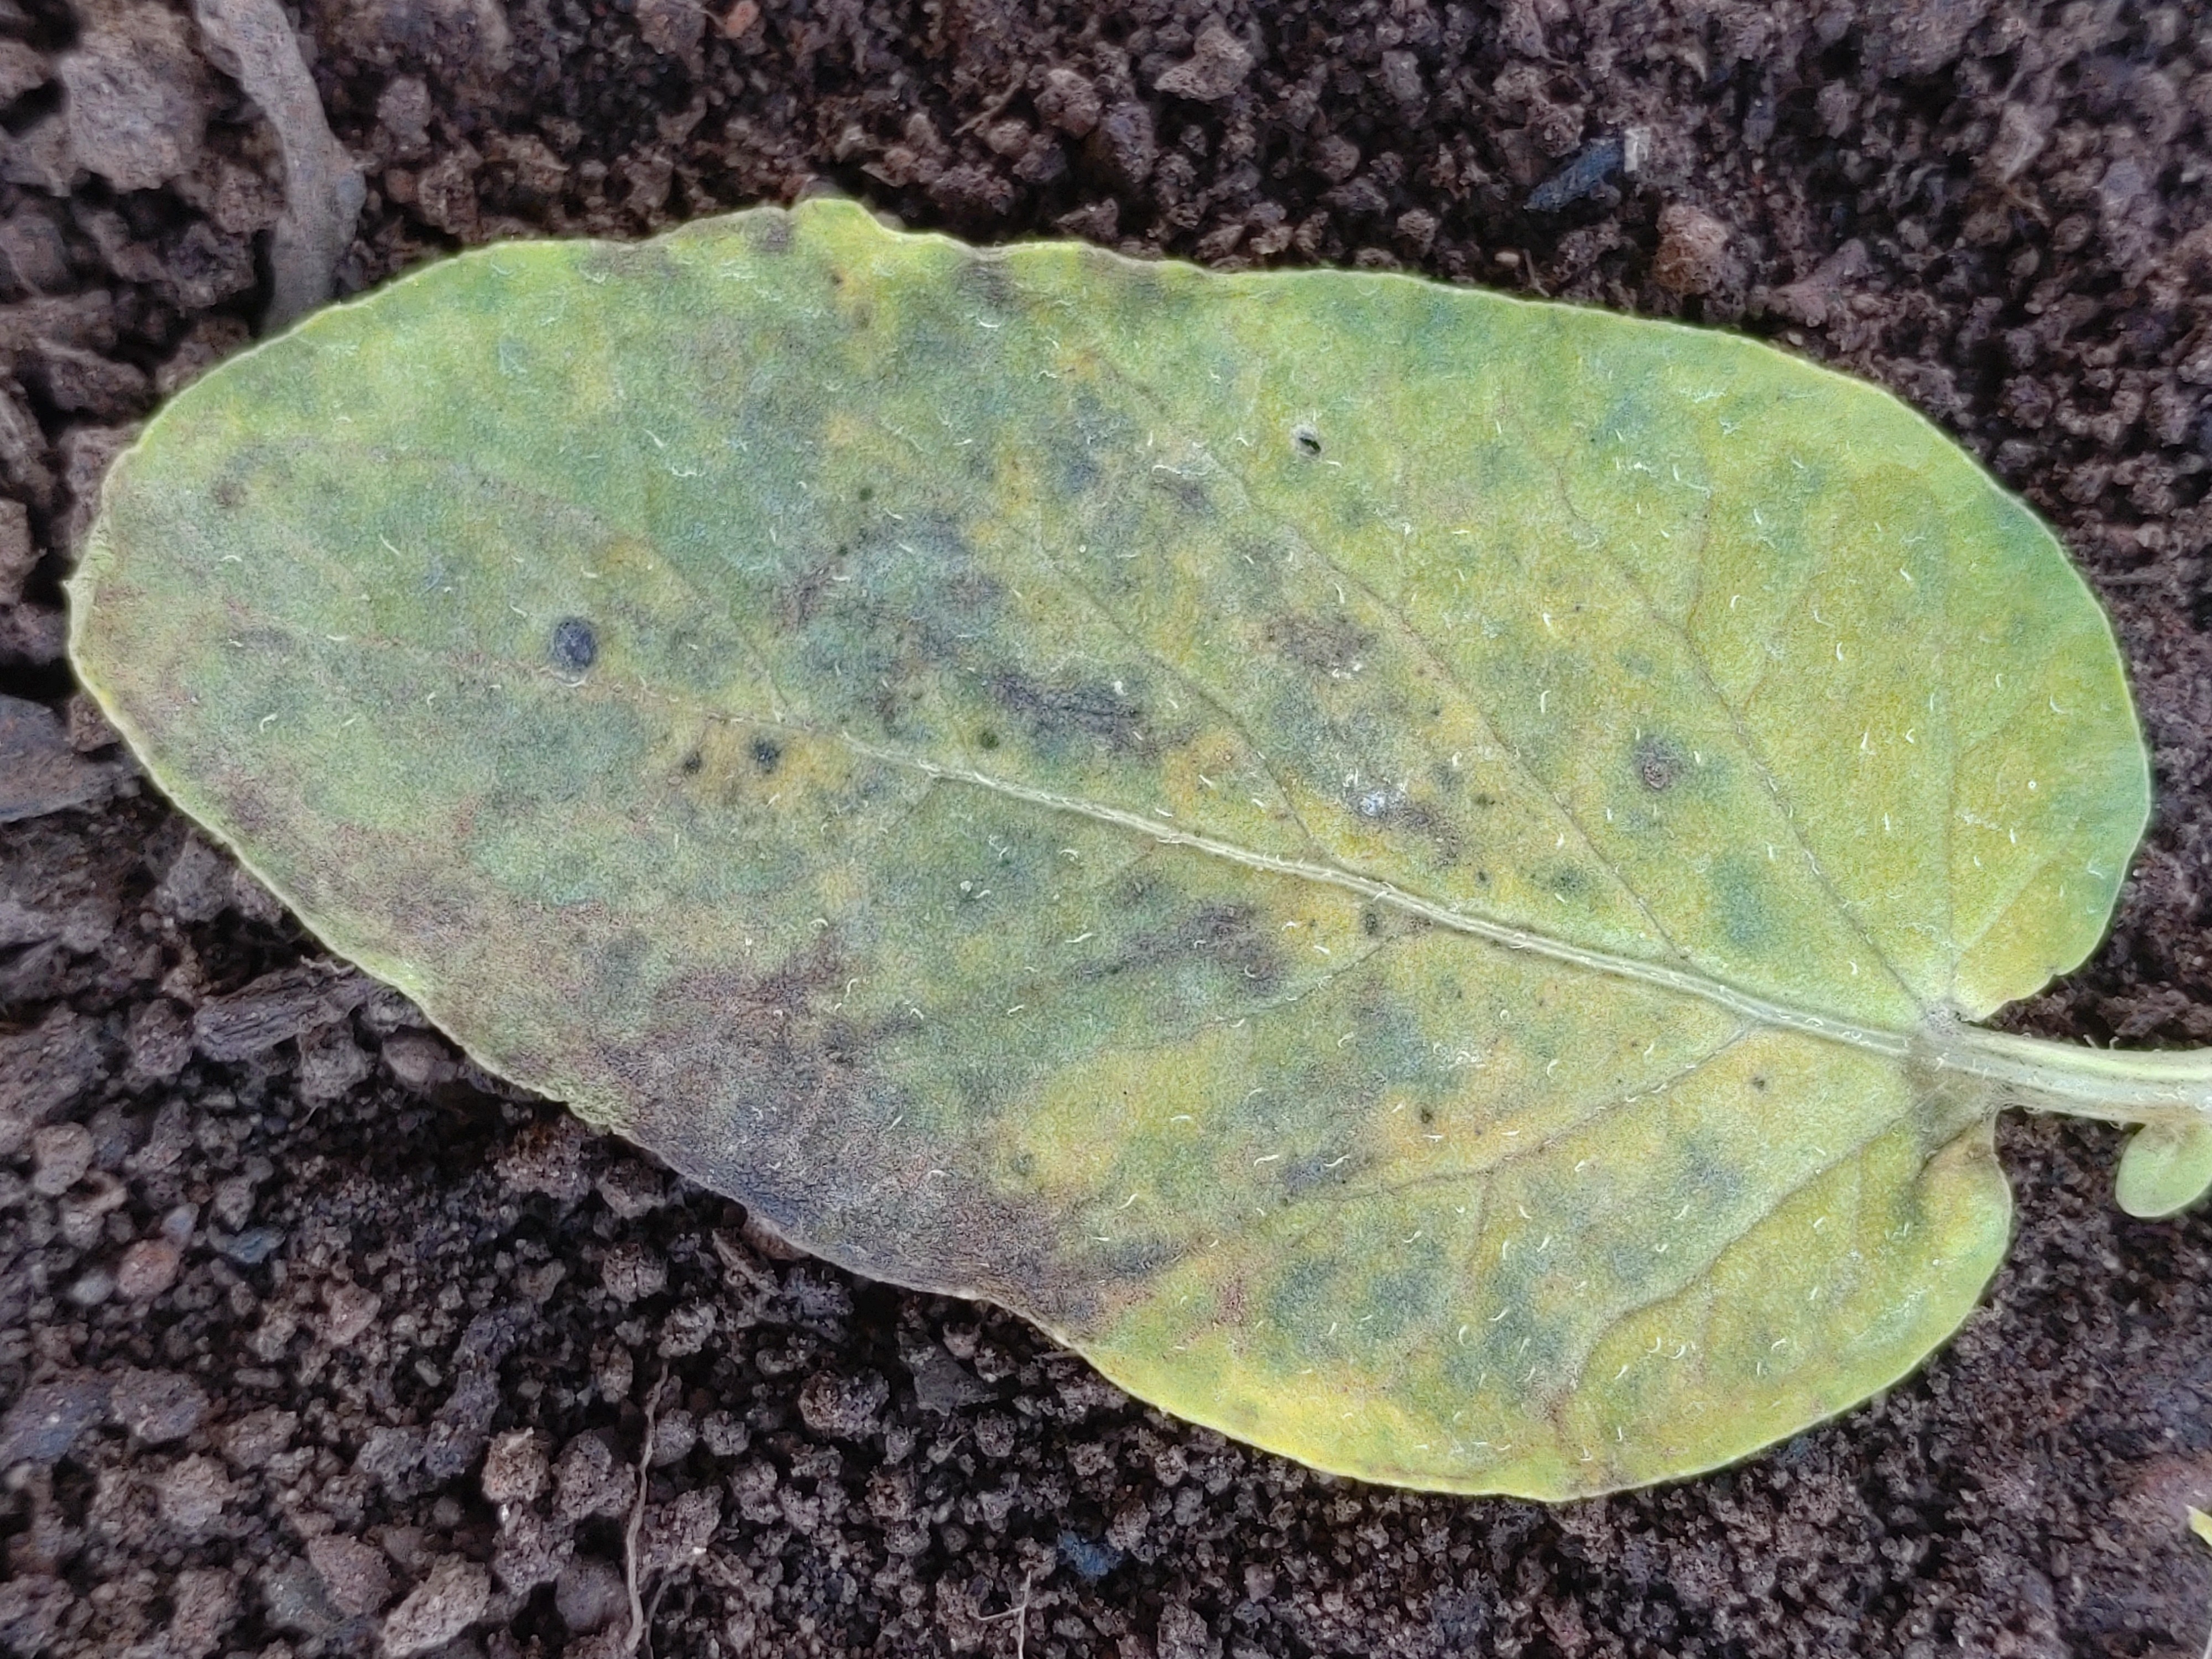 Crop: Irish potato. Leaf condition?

late blight
